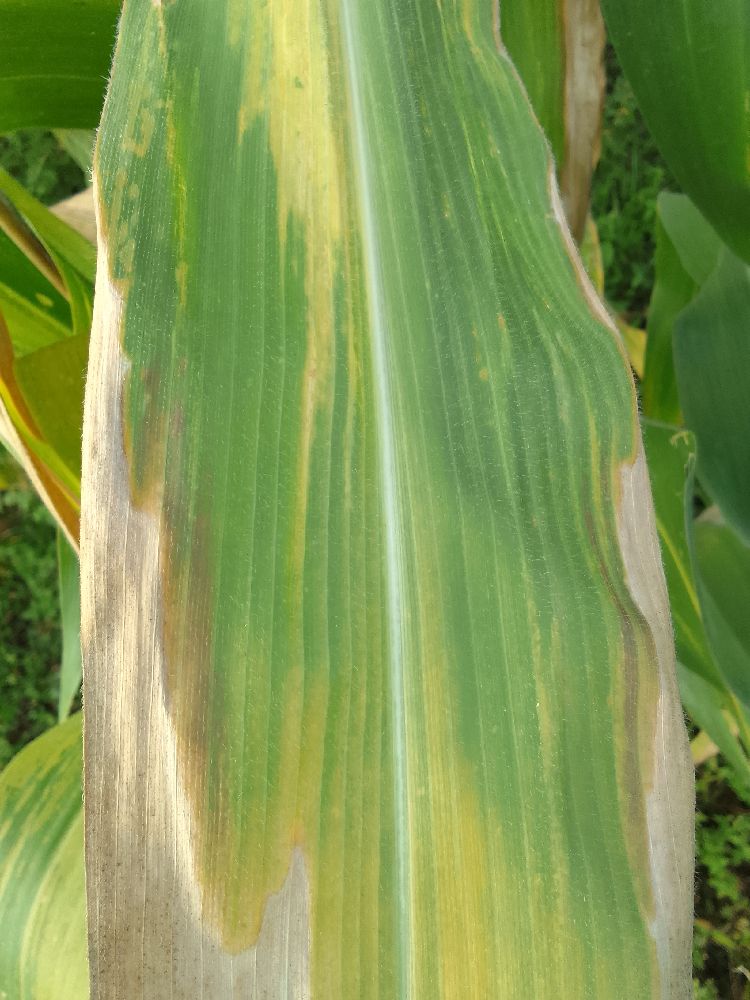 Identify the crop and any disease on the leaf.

maize, maize lethal necrosis
